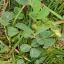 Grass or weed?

unstructured weed
